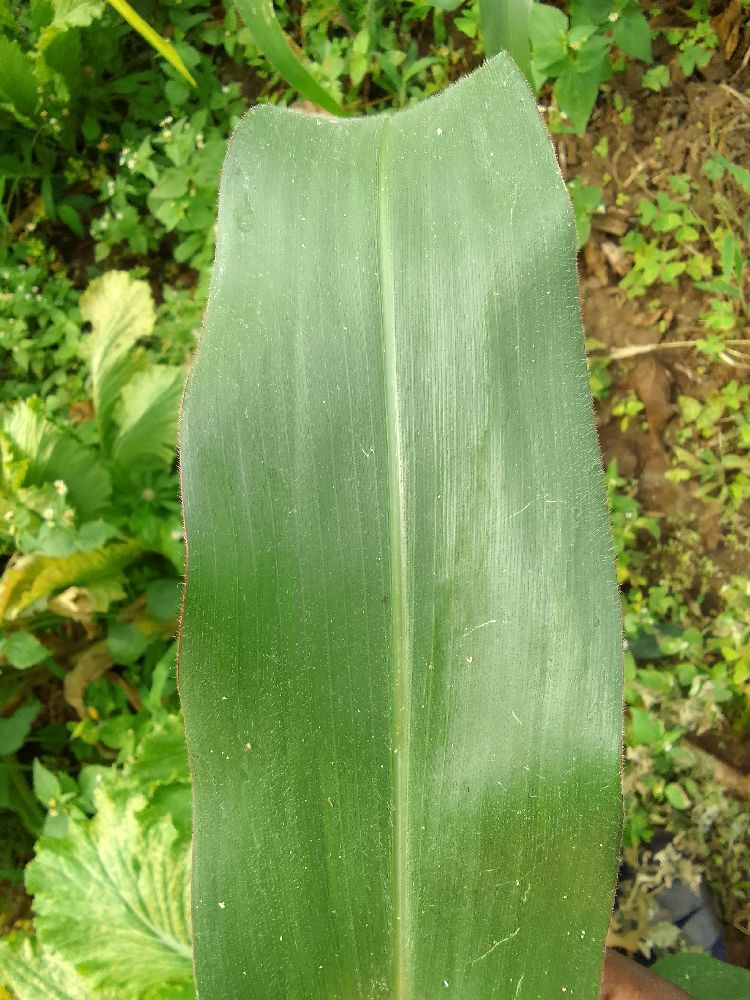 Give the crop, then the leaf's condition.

maize, healthy
